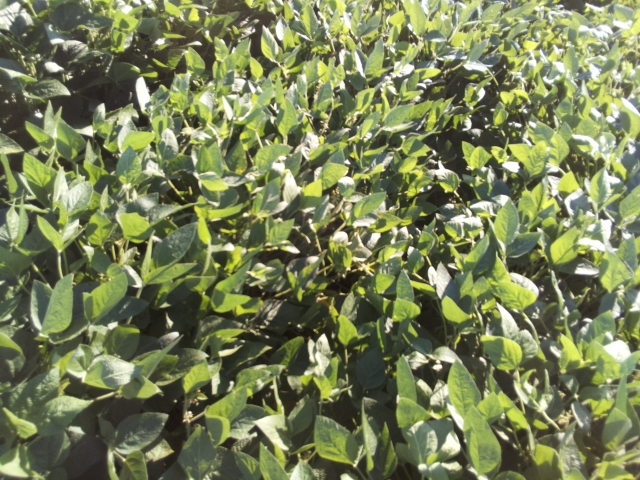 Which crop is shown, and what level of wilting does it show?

soybean, leaflets folding inward at secondary pulvinus with no turgor loss in leaflets or petioles
